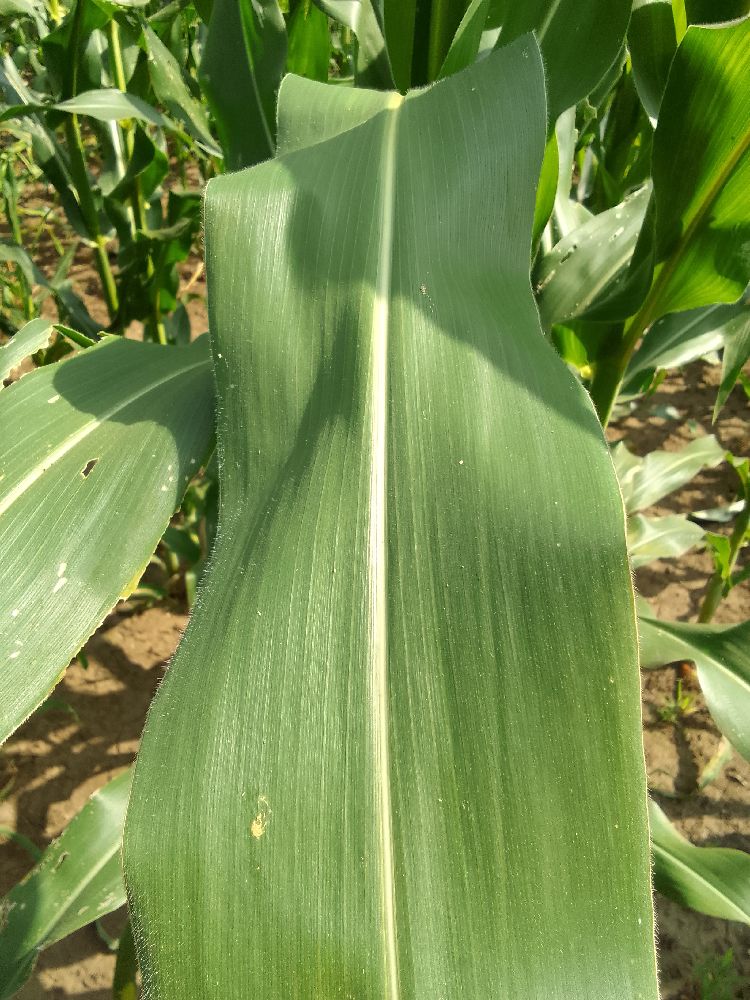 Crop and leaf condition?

maize, healthy
